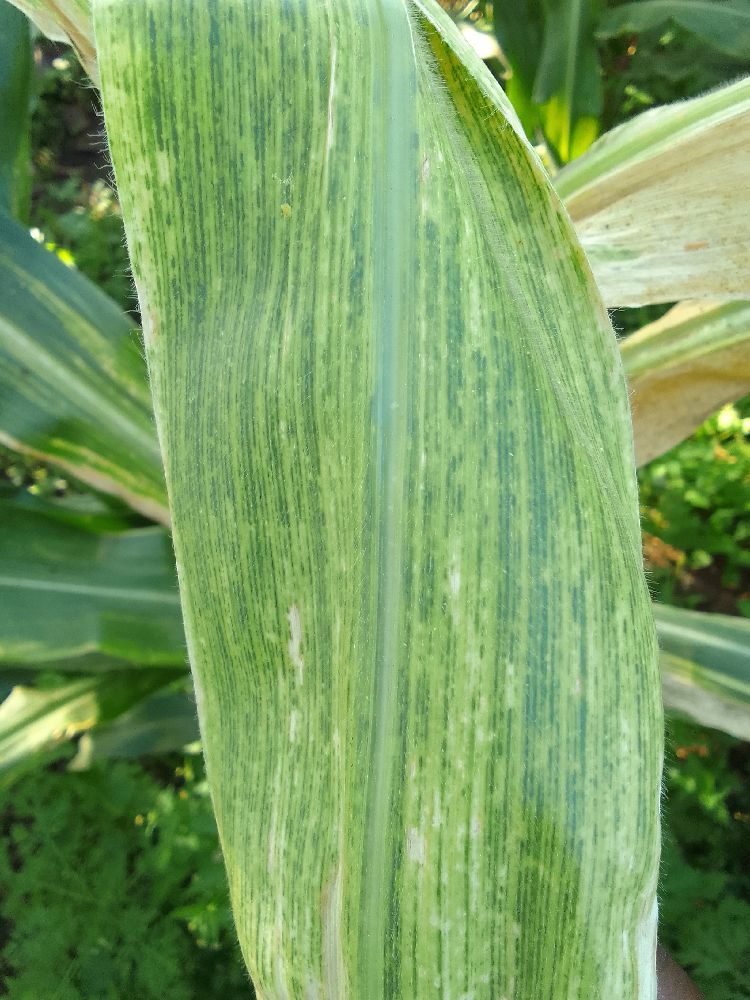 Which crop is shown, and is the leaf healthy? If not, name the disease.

maize, maize lethal necrosis
